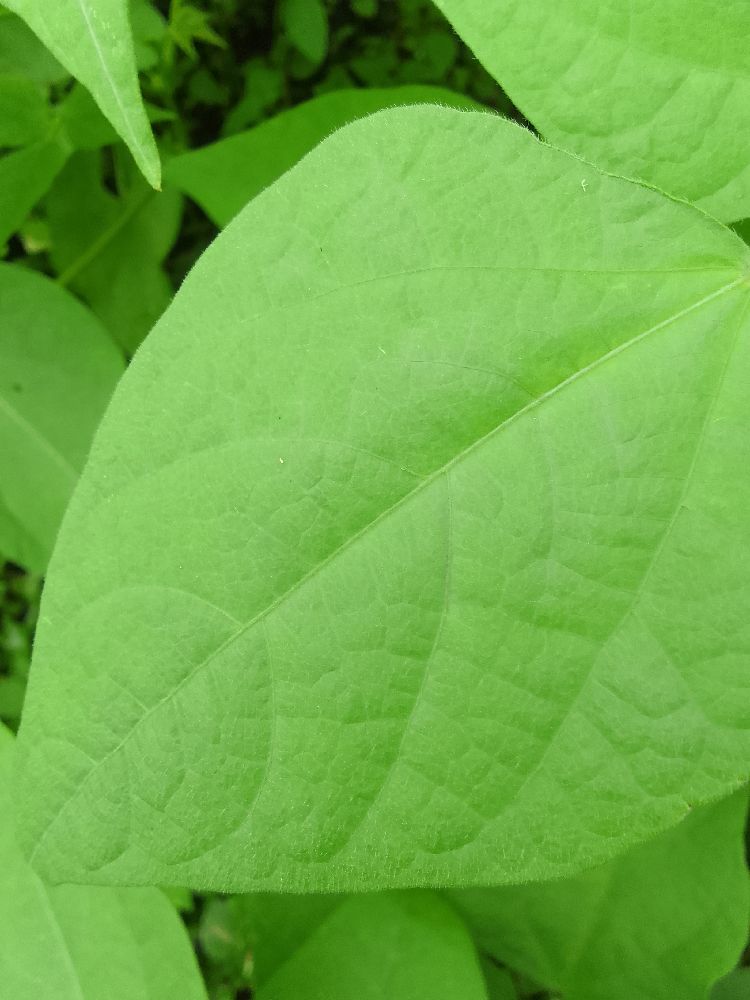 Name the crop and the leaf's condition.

common bean, healthy
